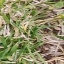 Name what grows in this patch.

grass
